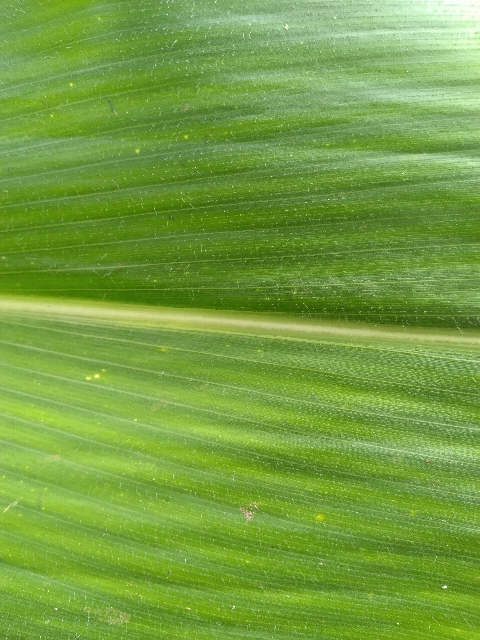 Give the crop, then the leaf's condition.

maize, healthy
